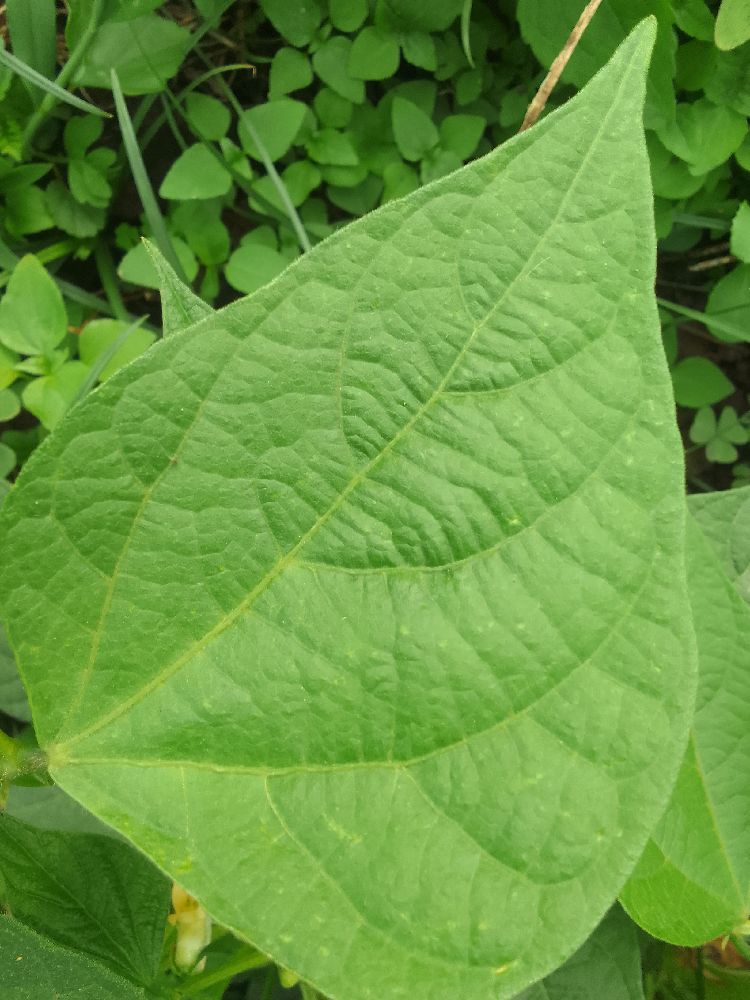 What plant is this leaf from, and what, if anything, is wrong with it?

common bean, healthy
